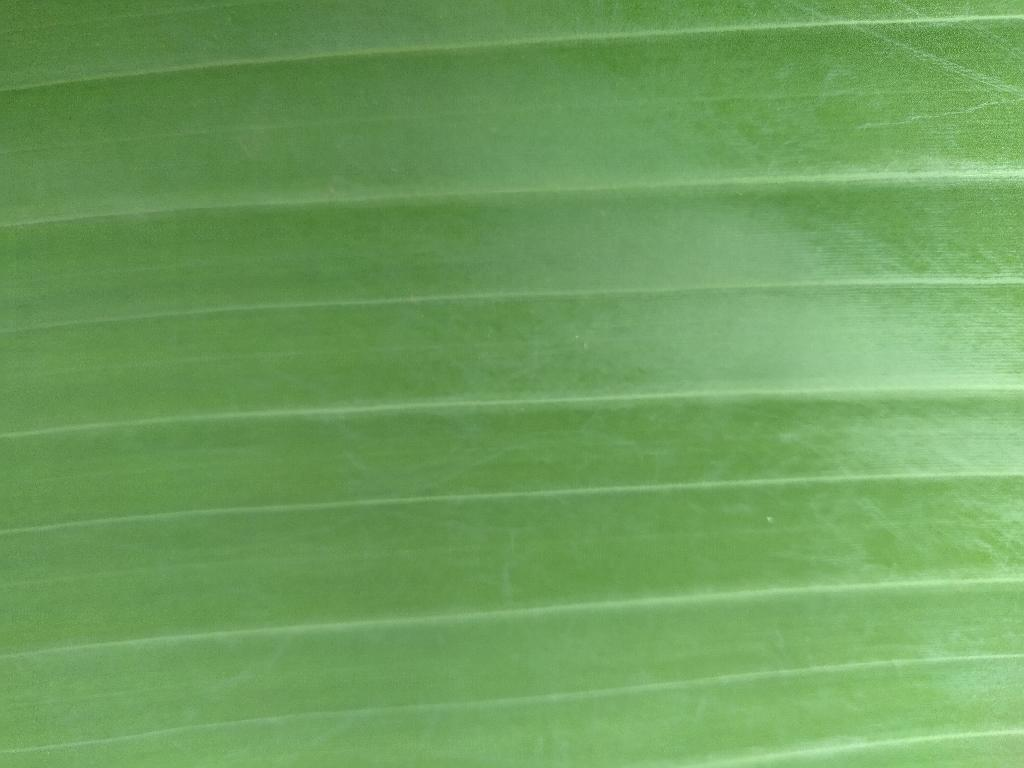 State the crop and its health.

banana, healthy
